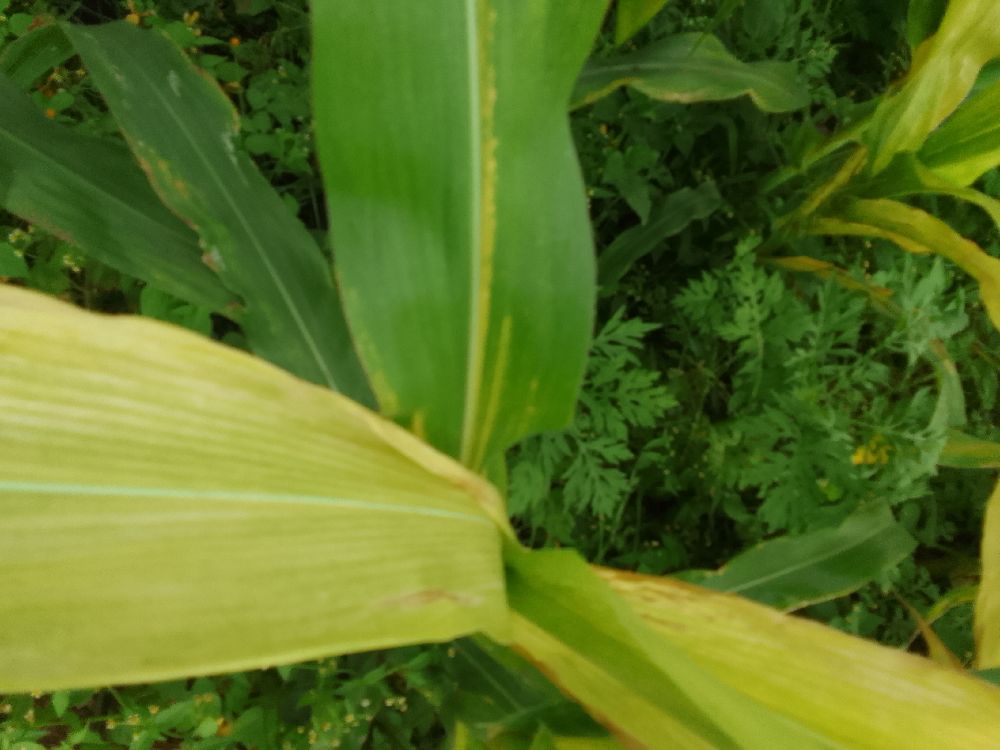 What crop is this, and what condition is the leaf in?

maize, maize lethal necrosis
